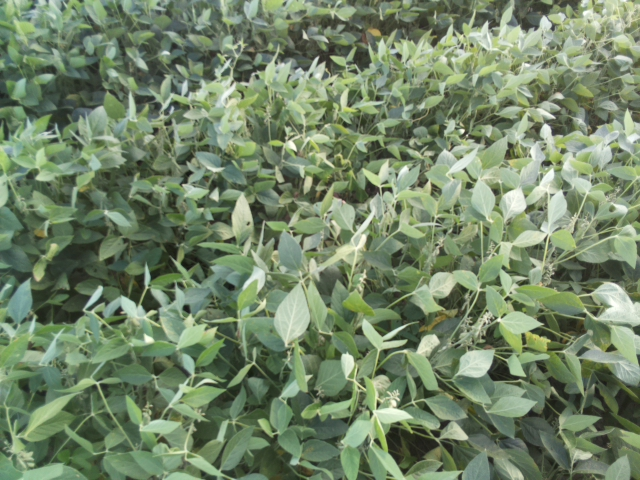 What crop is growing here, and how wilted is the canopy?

soybean, slight leaflet or petiole turgor loss in upper canopy
